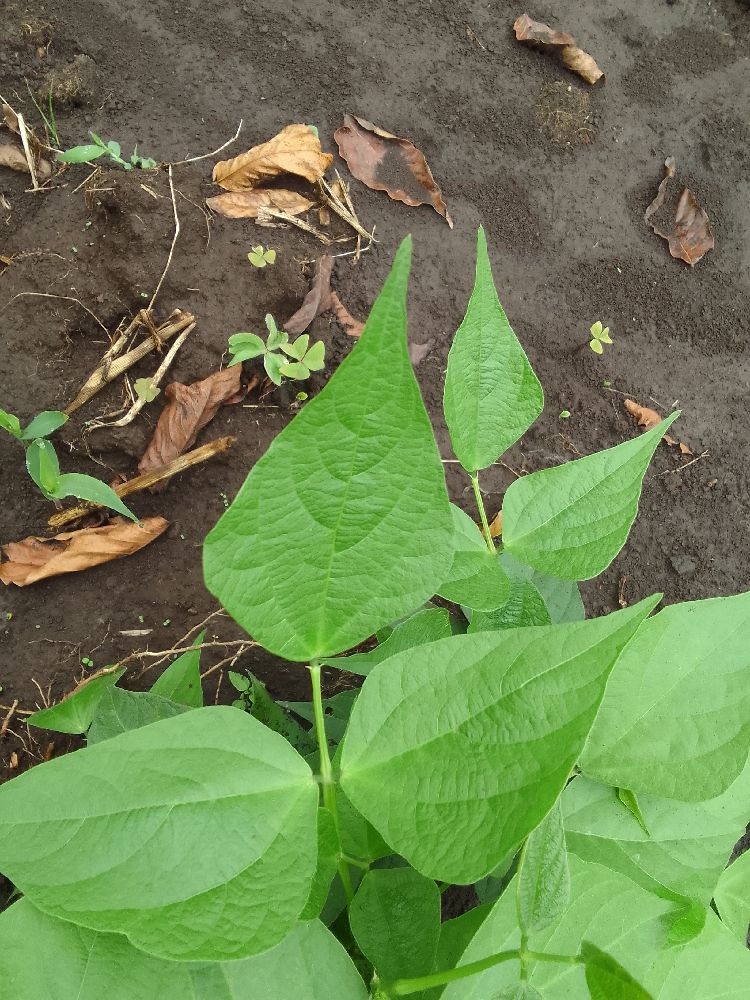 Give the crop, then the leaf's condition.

common bean, healthy
